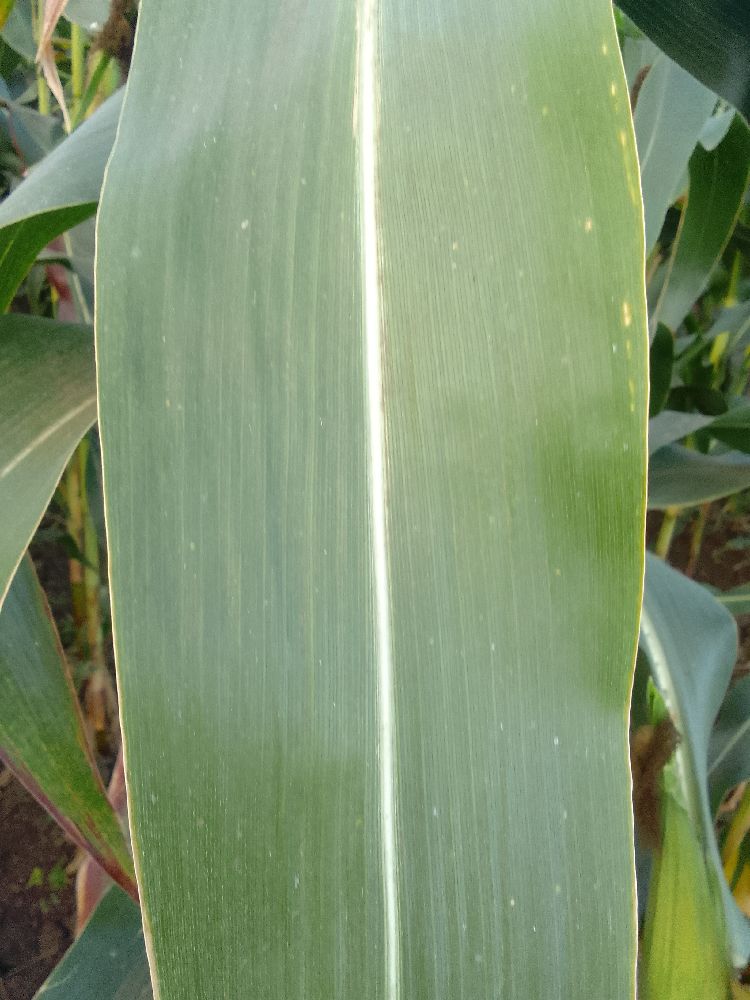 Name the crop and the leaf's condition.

maize, healthy
